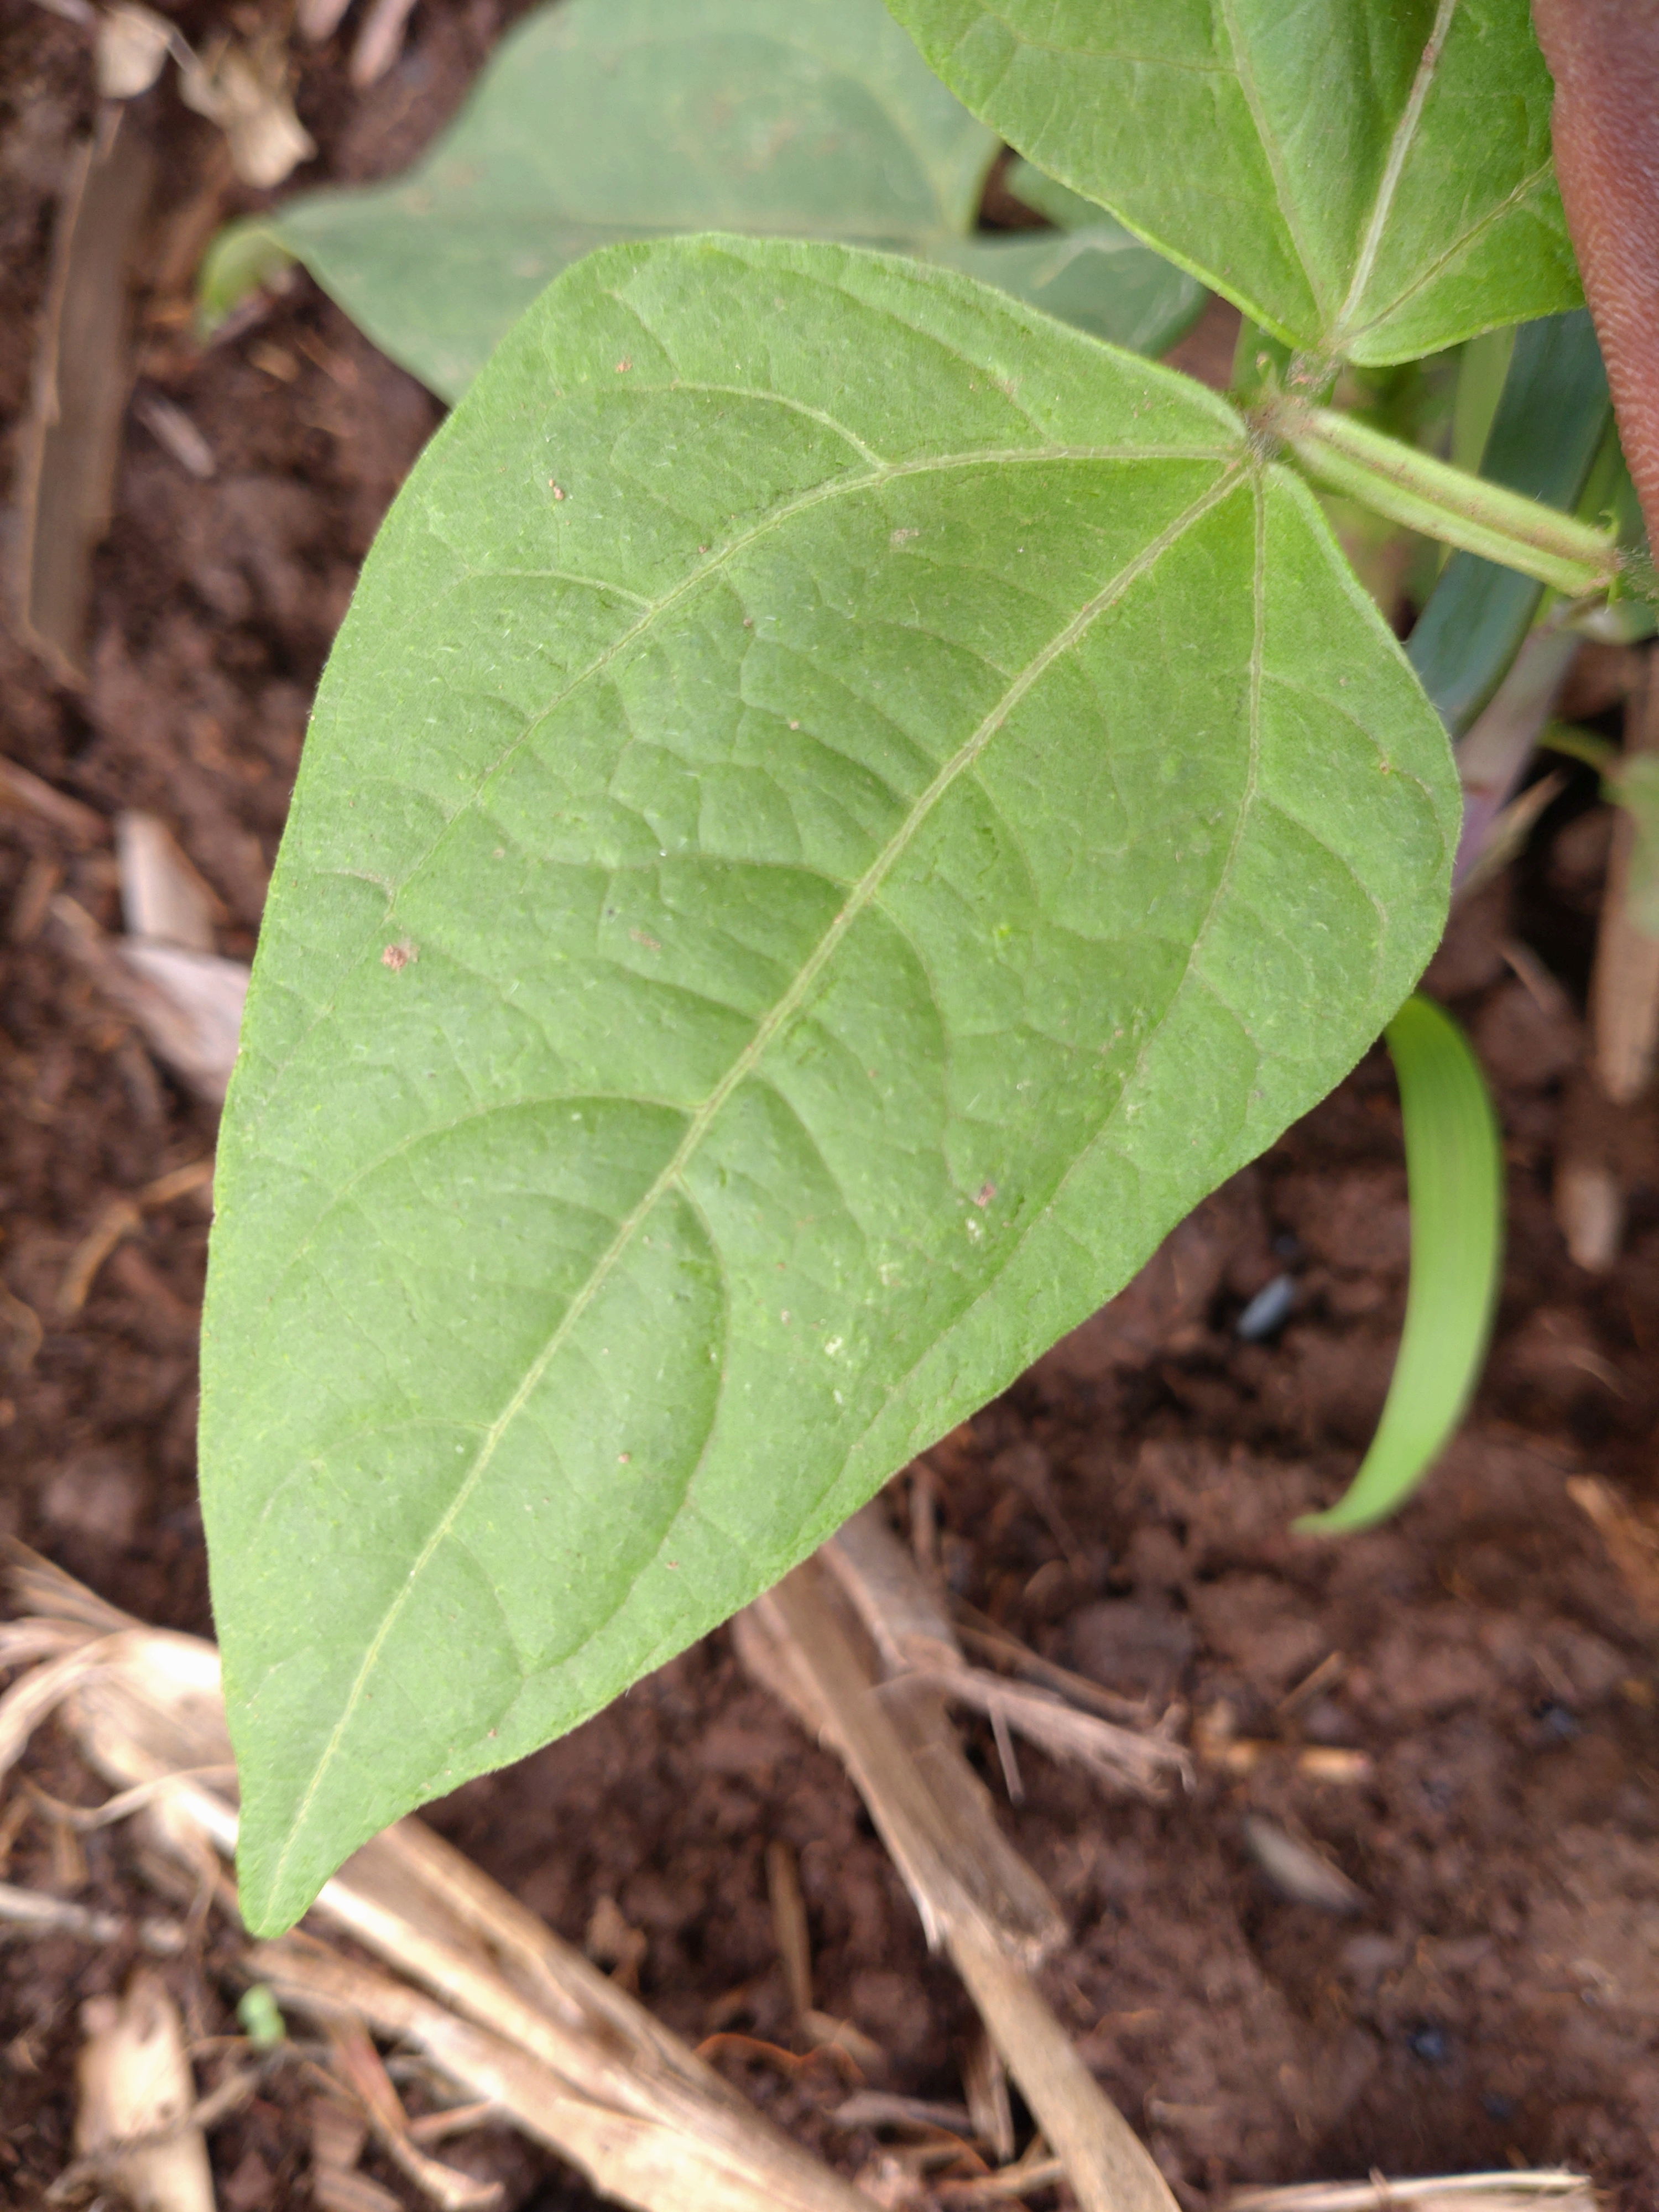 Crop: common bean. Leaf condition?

healthy
